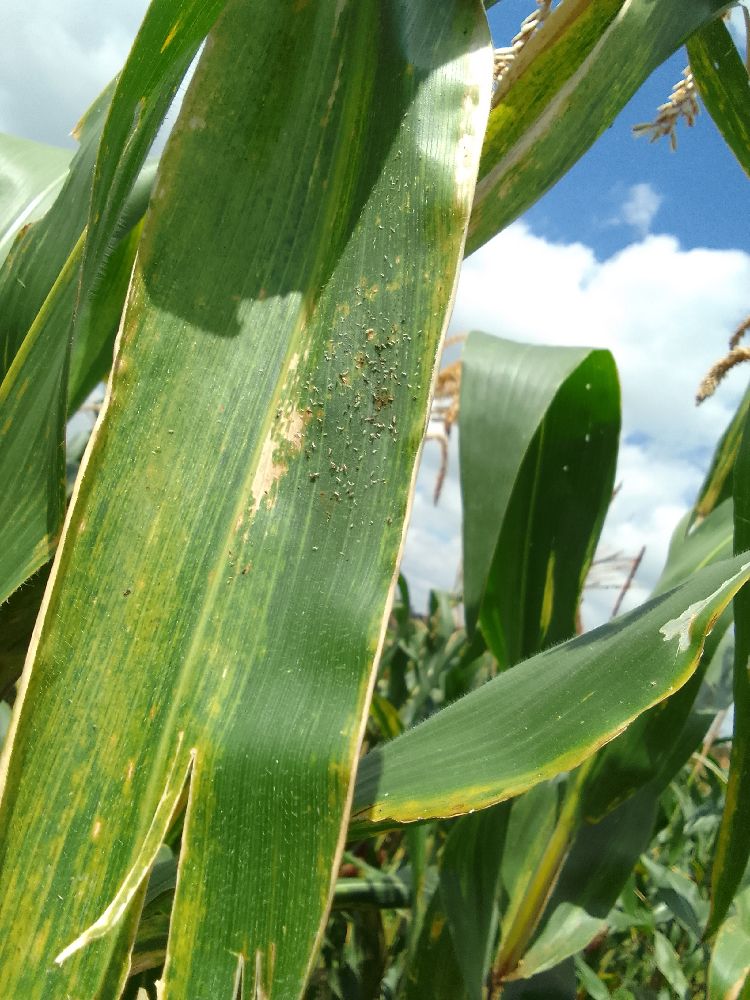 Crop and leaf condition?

maize, maize lethal necrosis
